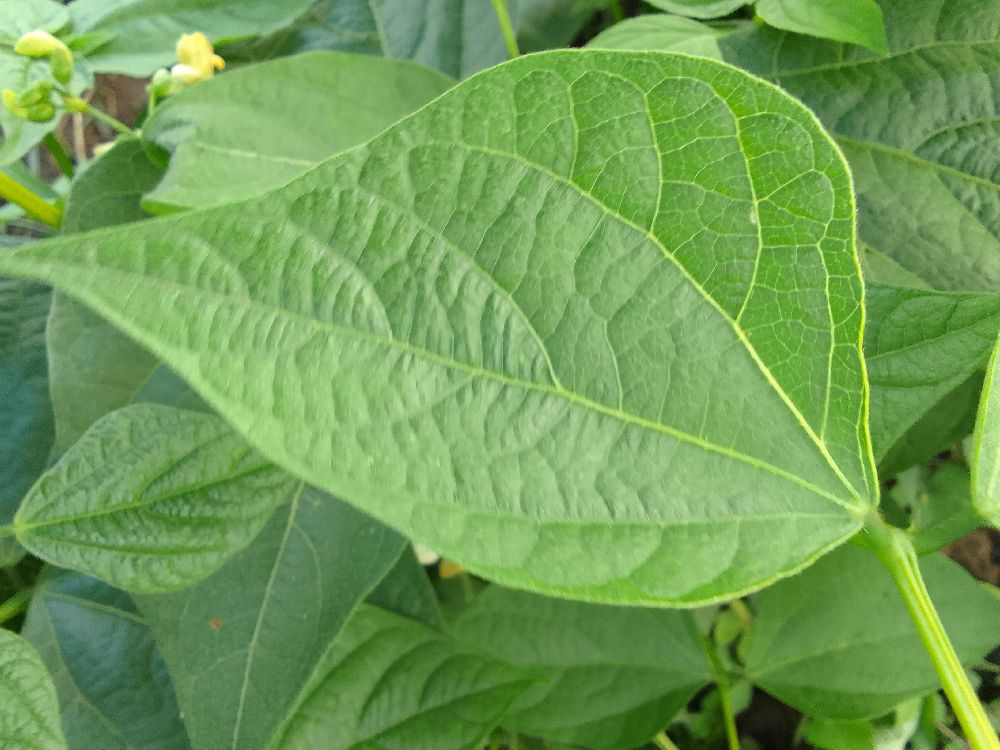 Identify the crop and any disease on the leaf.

common bean, healthy
